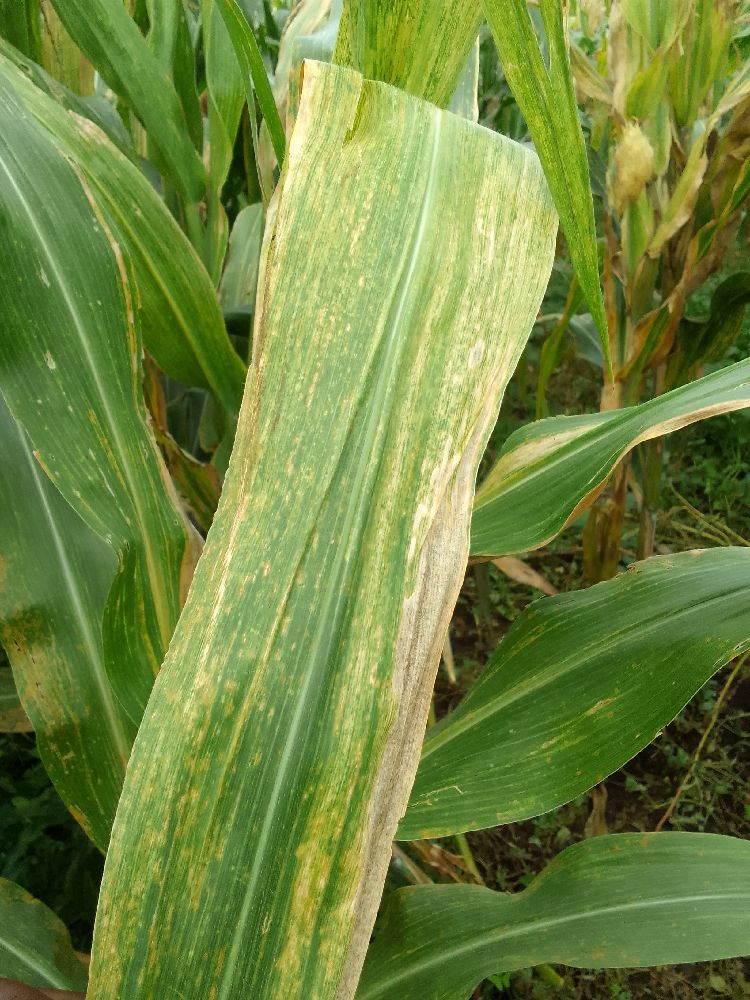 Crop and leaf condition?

maize, maize lethal necrosis
